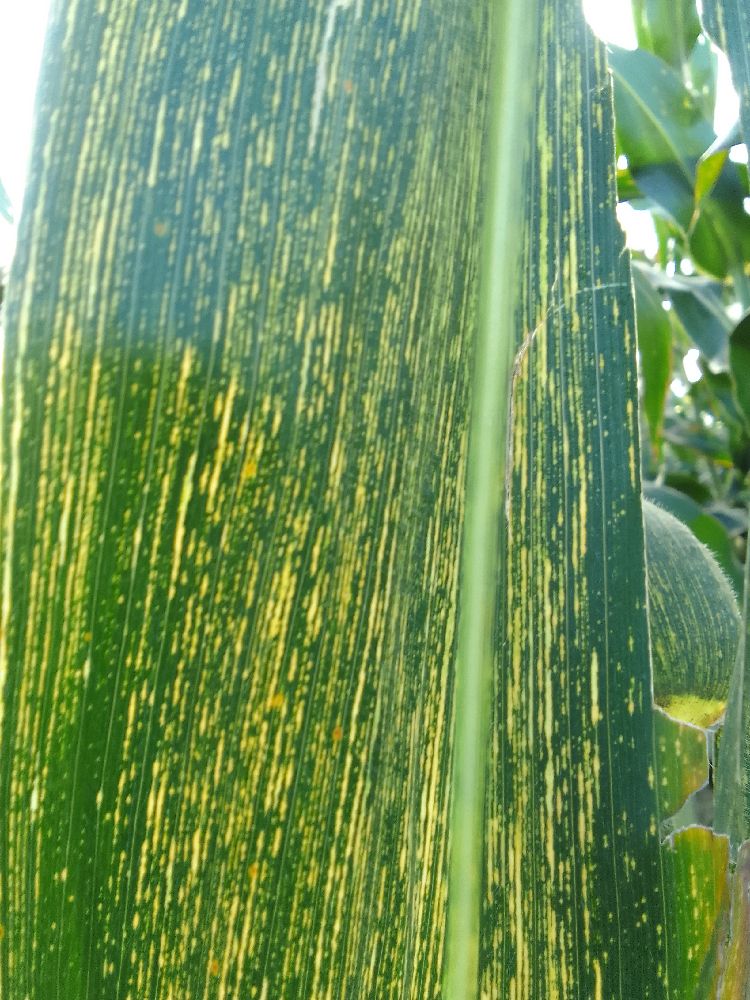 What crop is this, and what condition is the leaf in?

maize, maize streak virus
